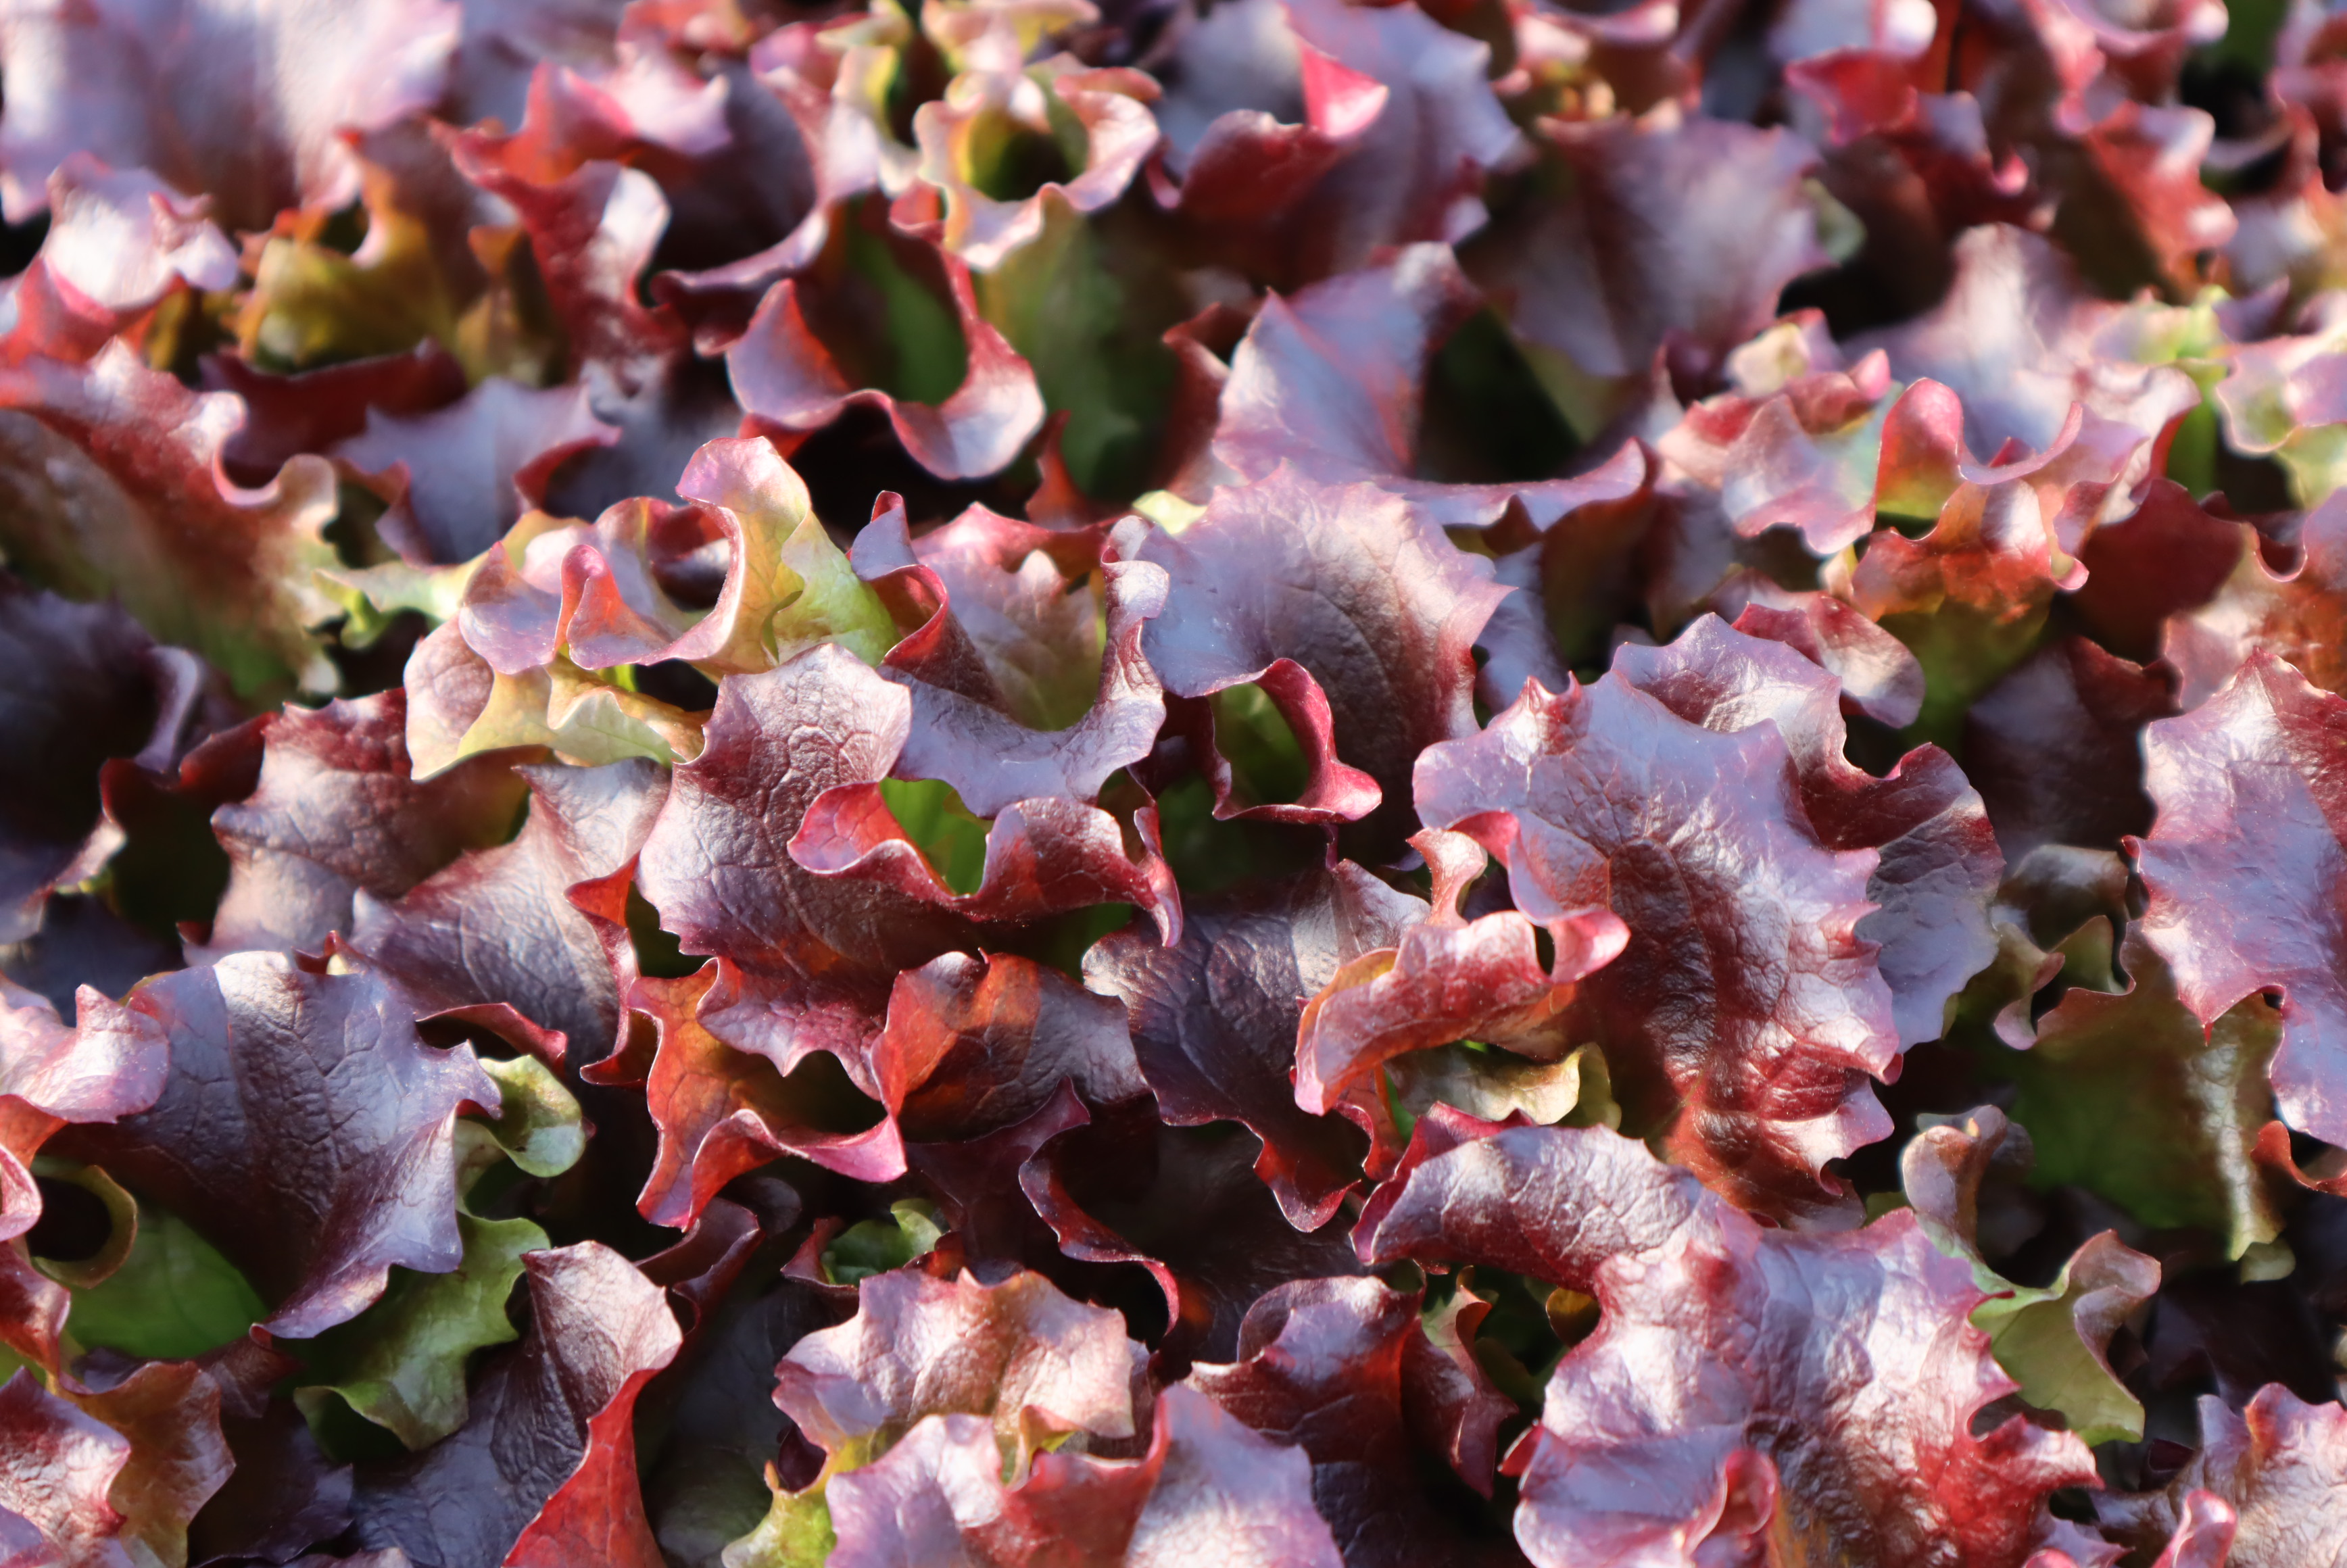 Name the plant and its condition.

lettuce, healthy
